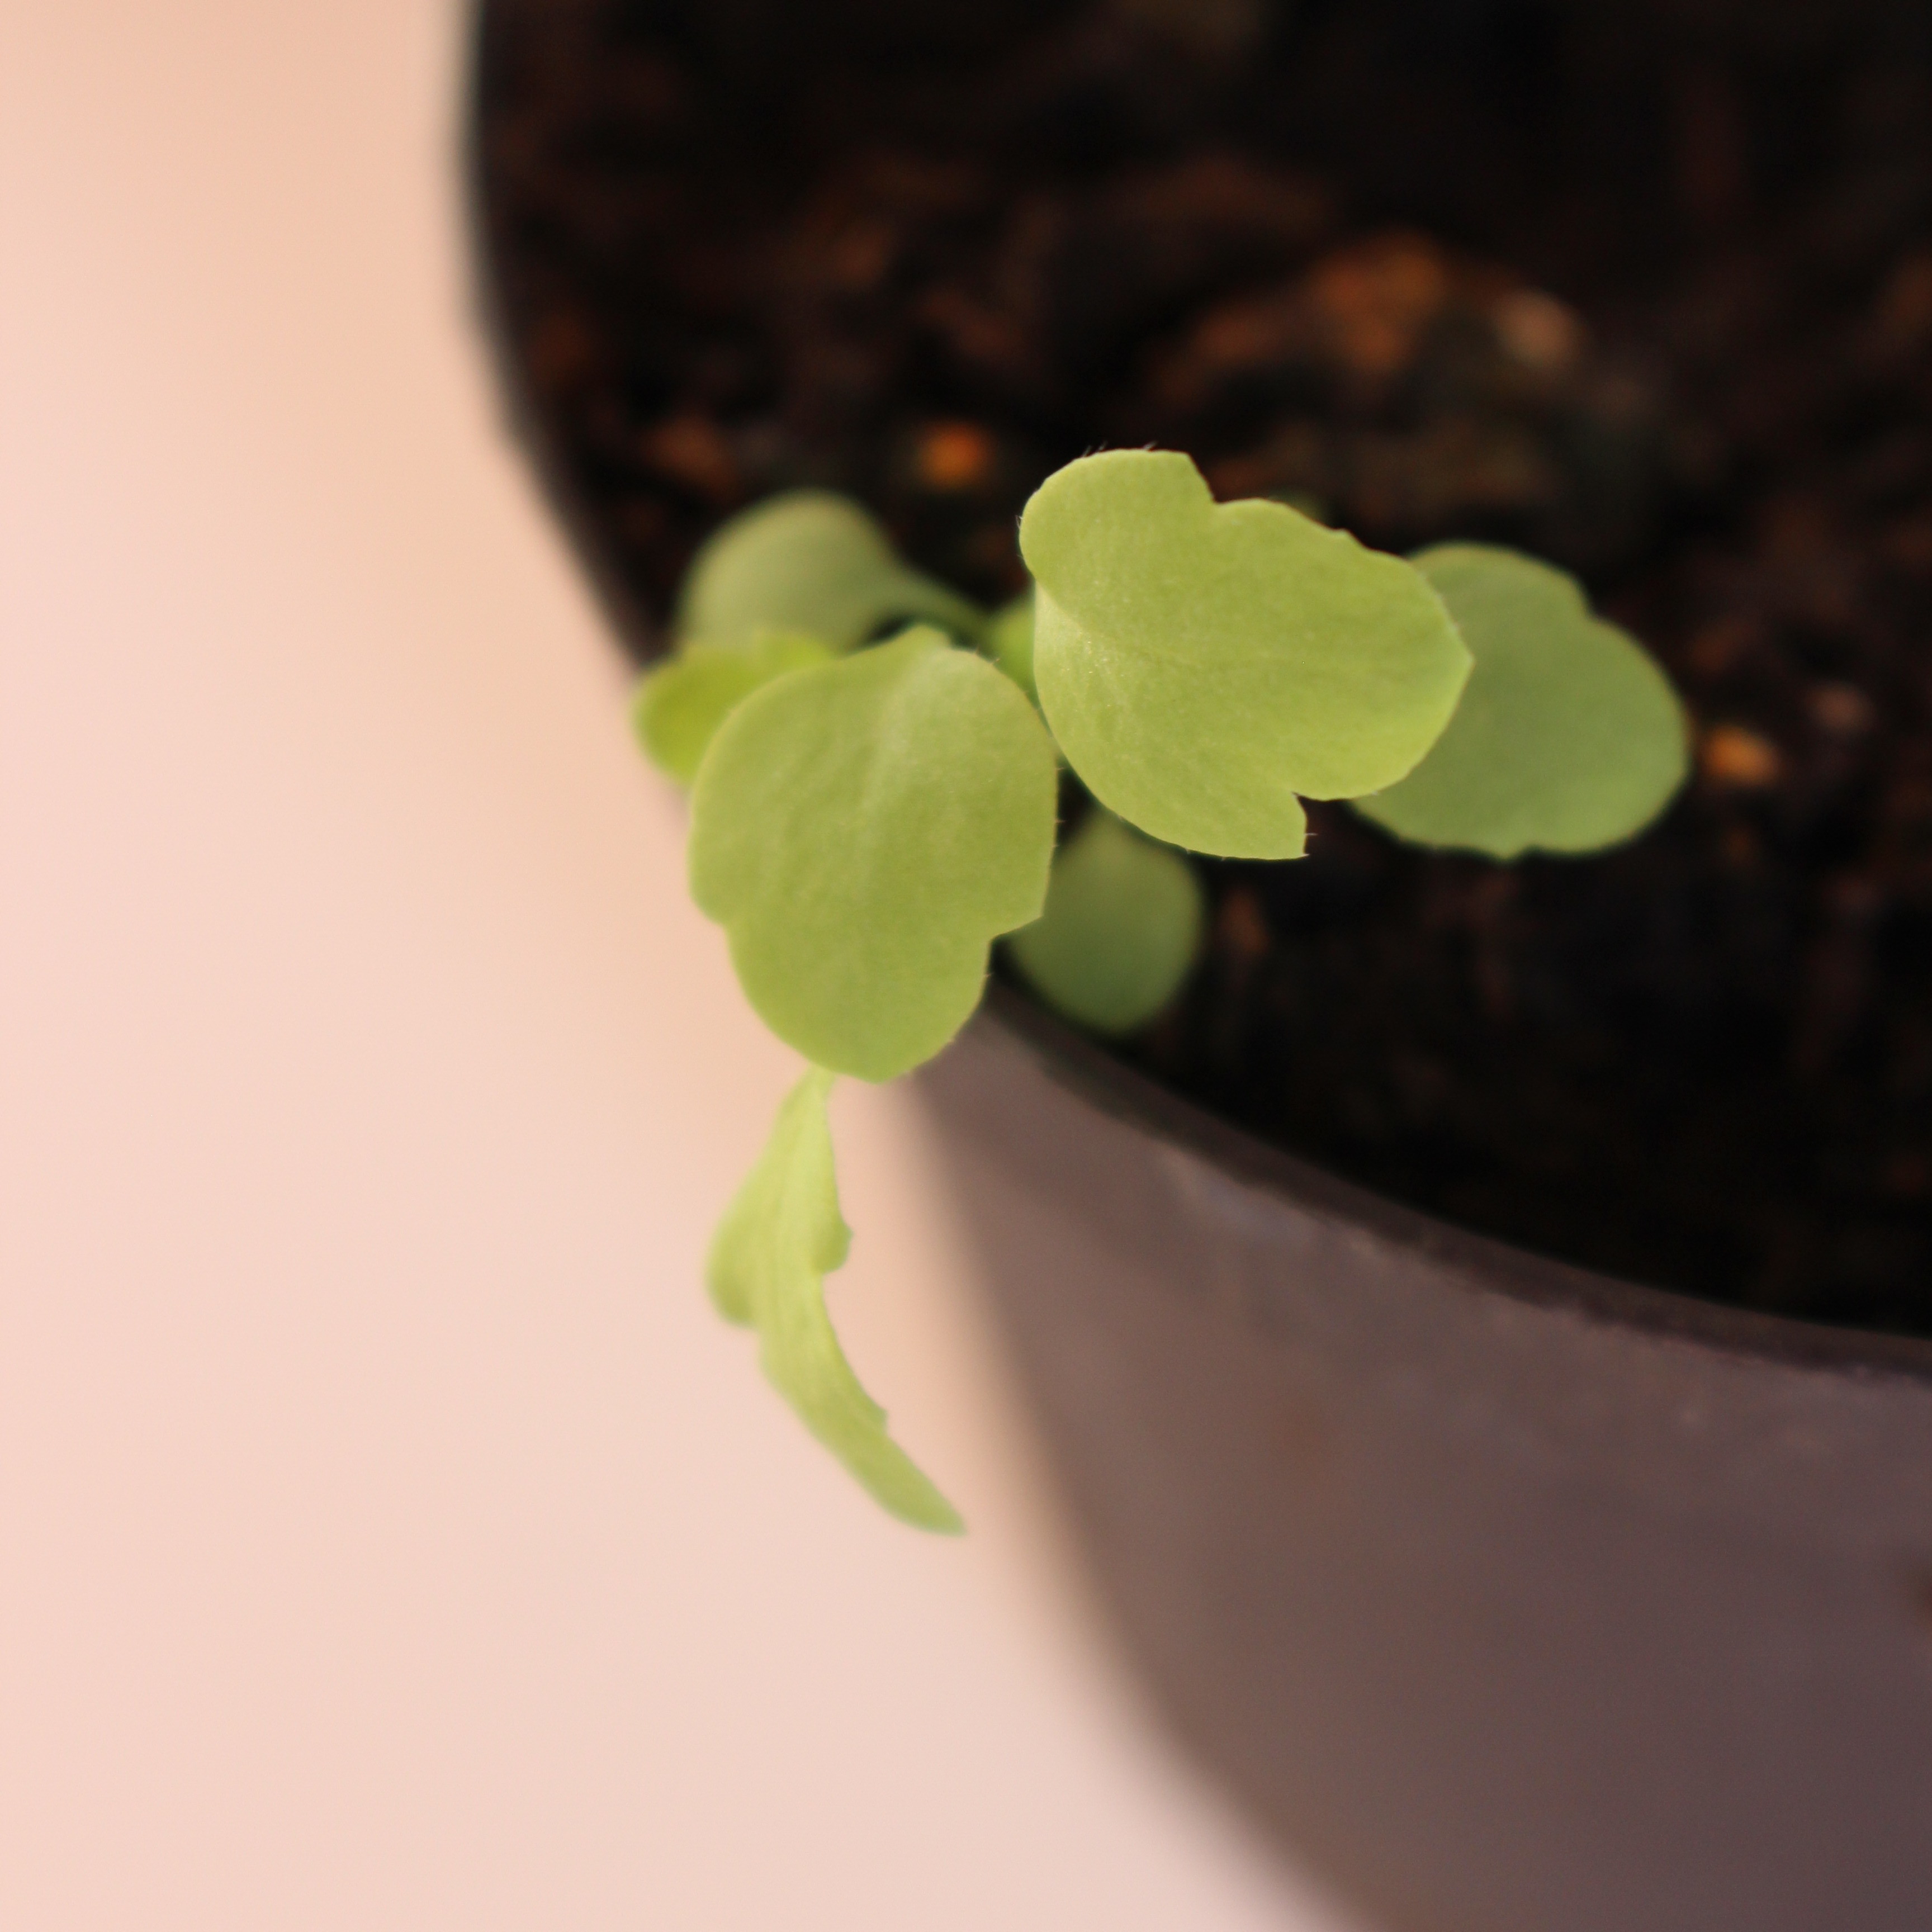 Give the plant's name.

Papaver rhoeas
